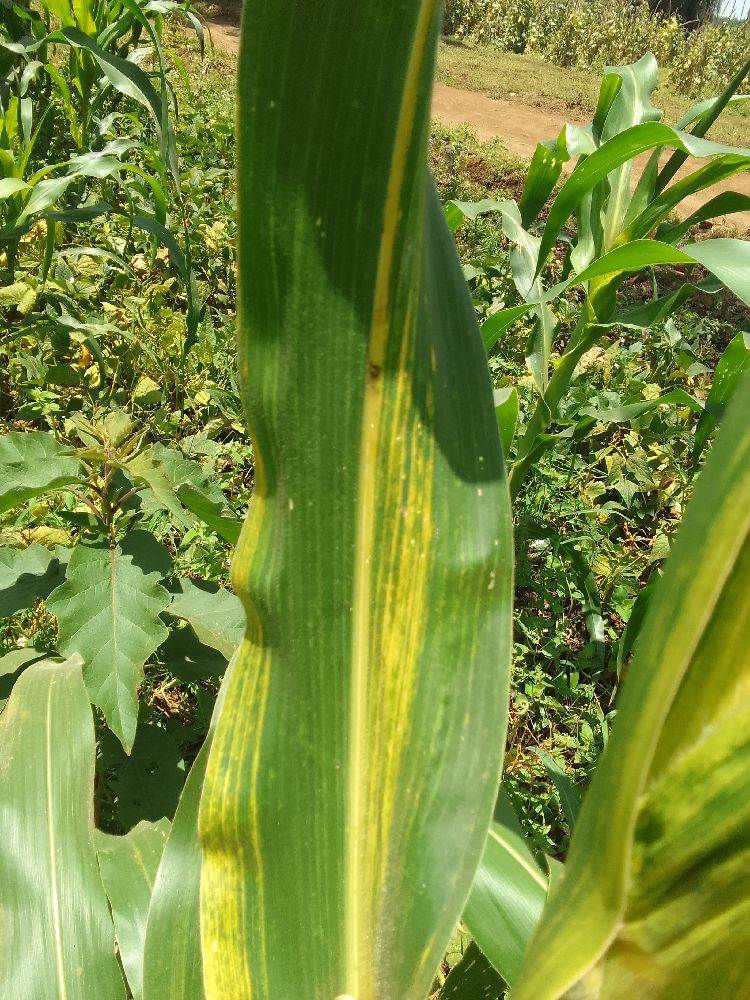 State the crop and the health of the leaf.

maize, maize lethal necrosis
